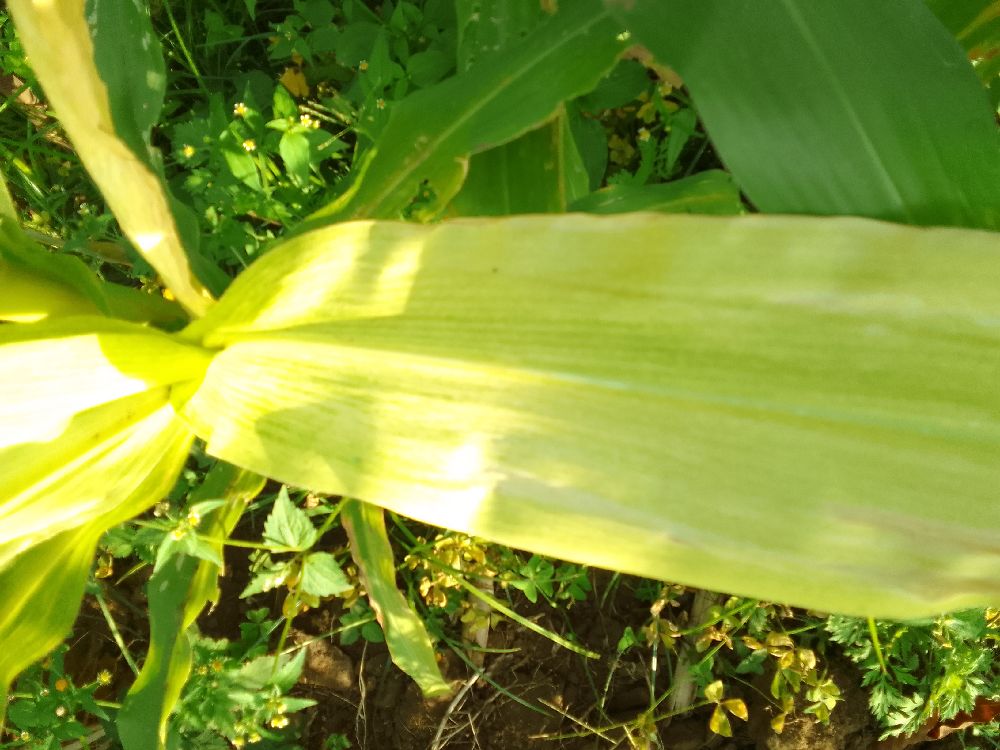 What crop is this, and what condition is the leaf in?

maize, maize lethal necrosis
